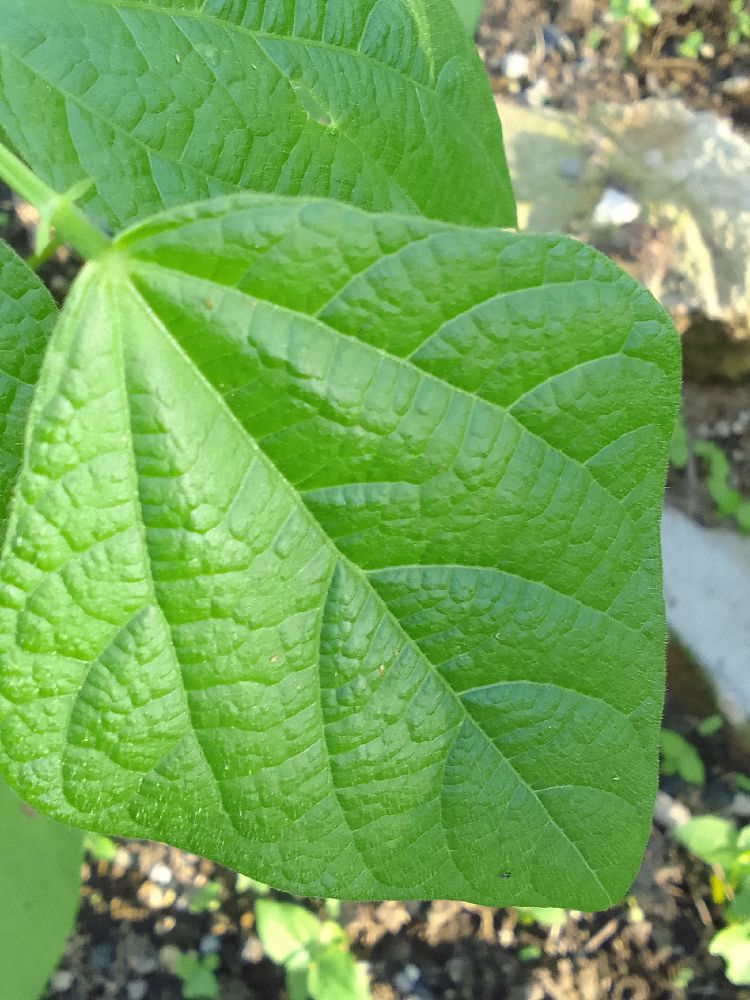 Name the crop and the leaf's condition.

common bean, healthy
